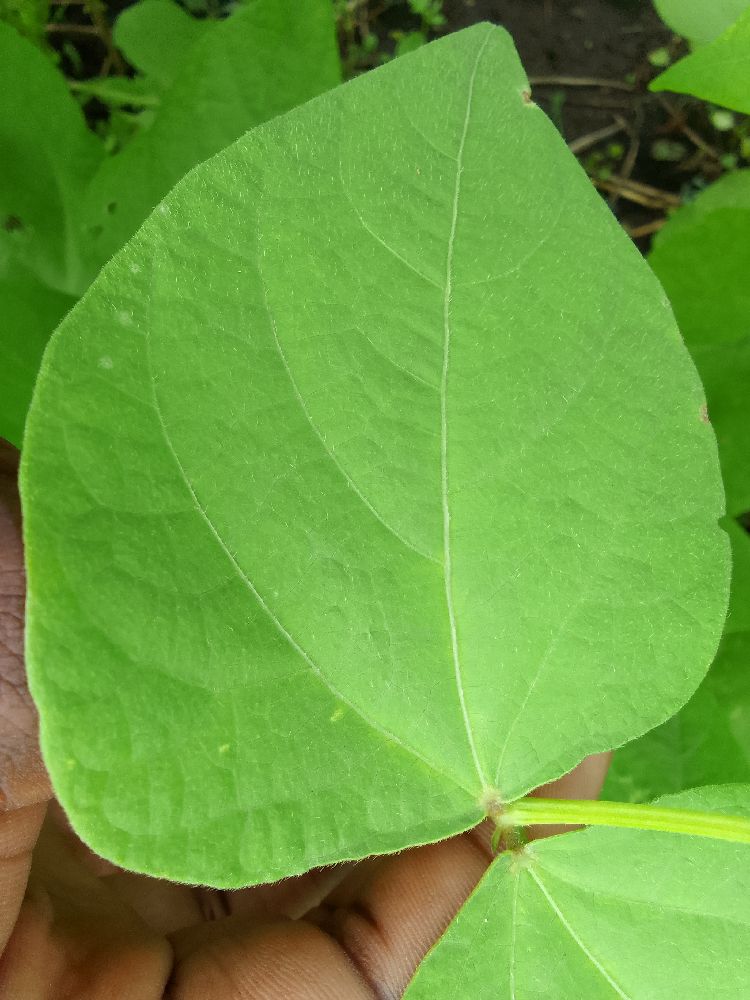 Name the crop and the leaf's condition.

common bean, healthy
